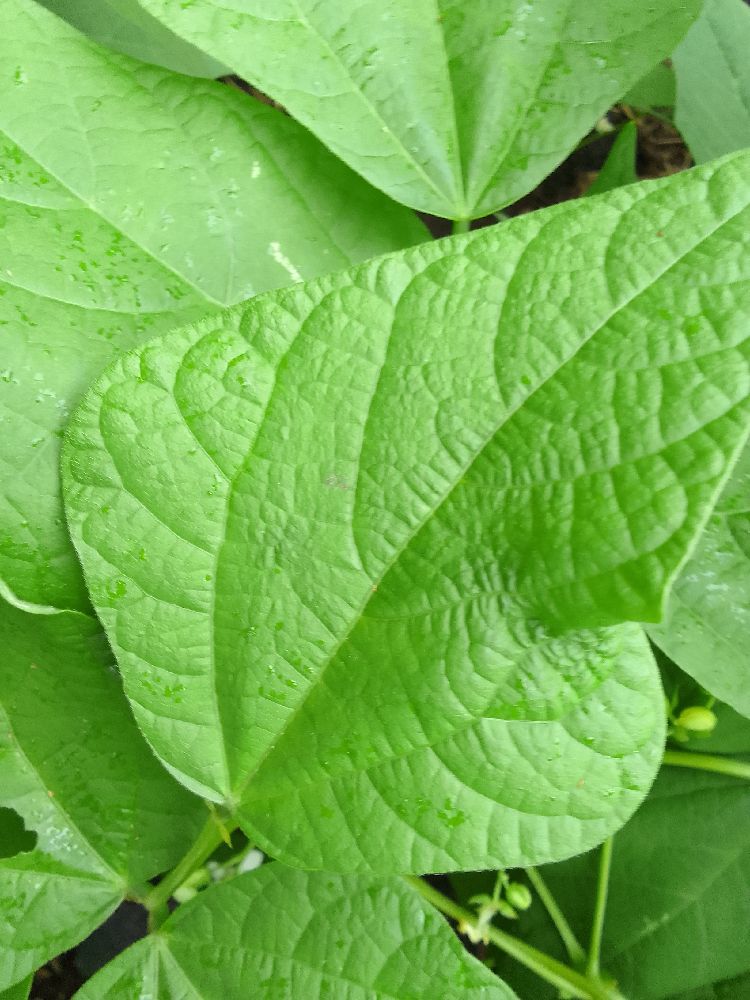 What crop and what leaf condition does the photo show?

common bean, healthy
